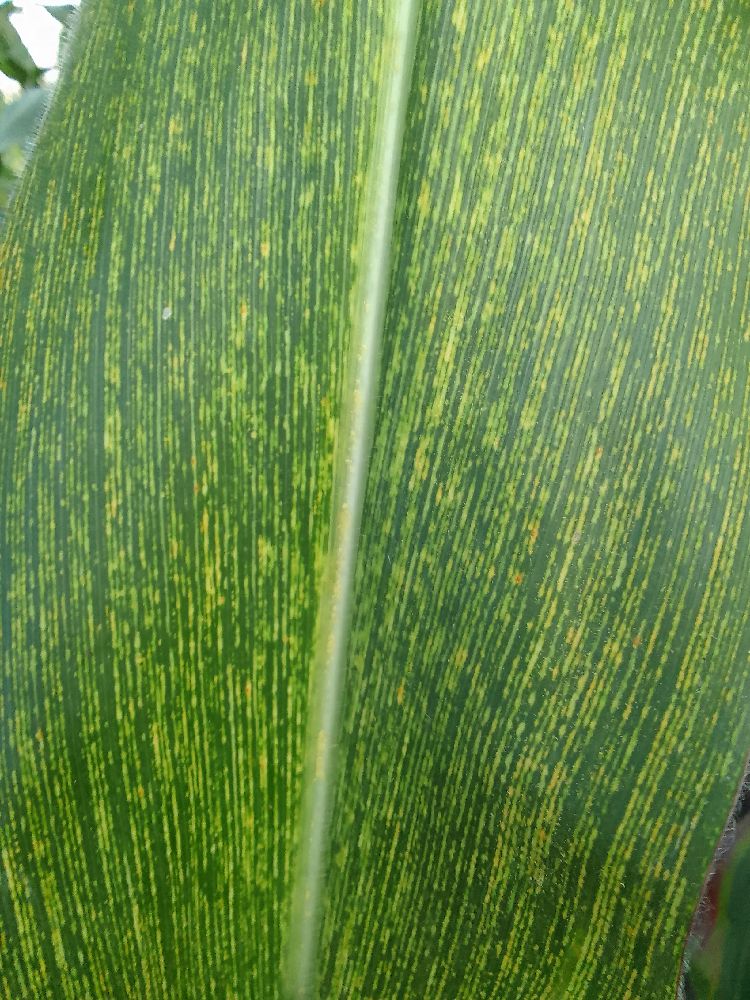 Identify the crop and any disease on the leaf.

maize, maize streak virus
